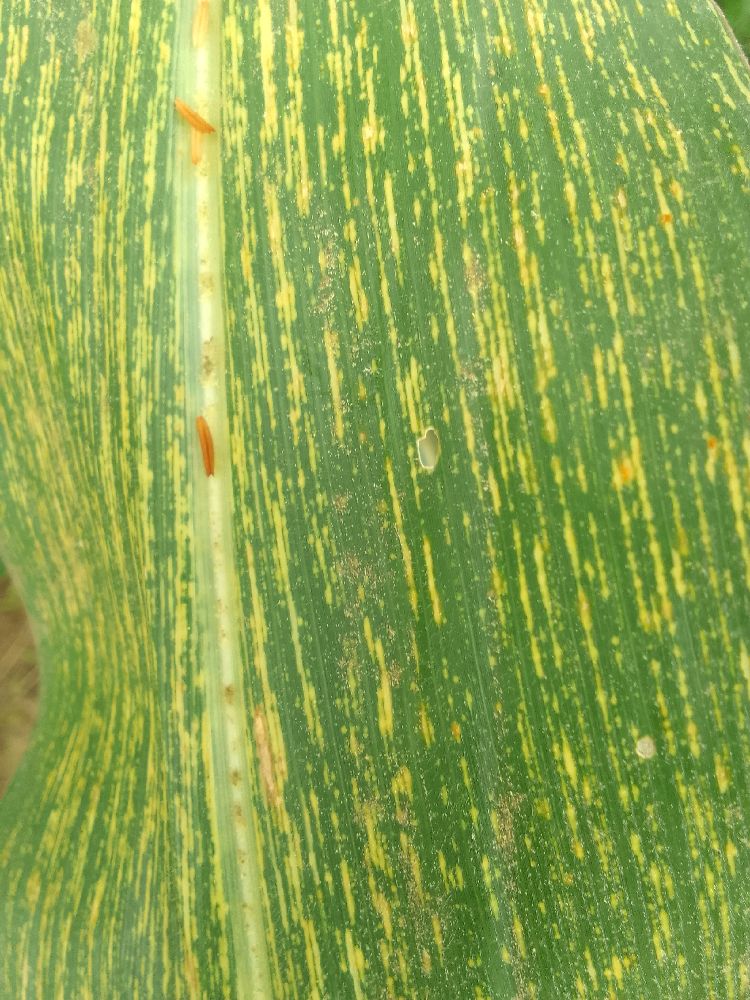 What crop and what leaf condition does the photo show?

maize, maize streak virus
